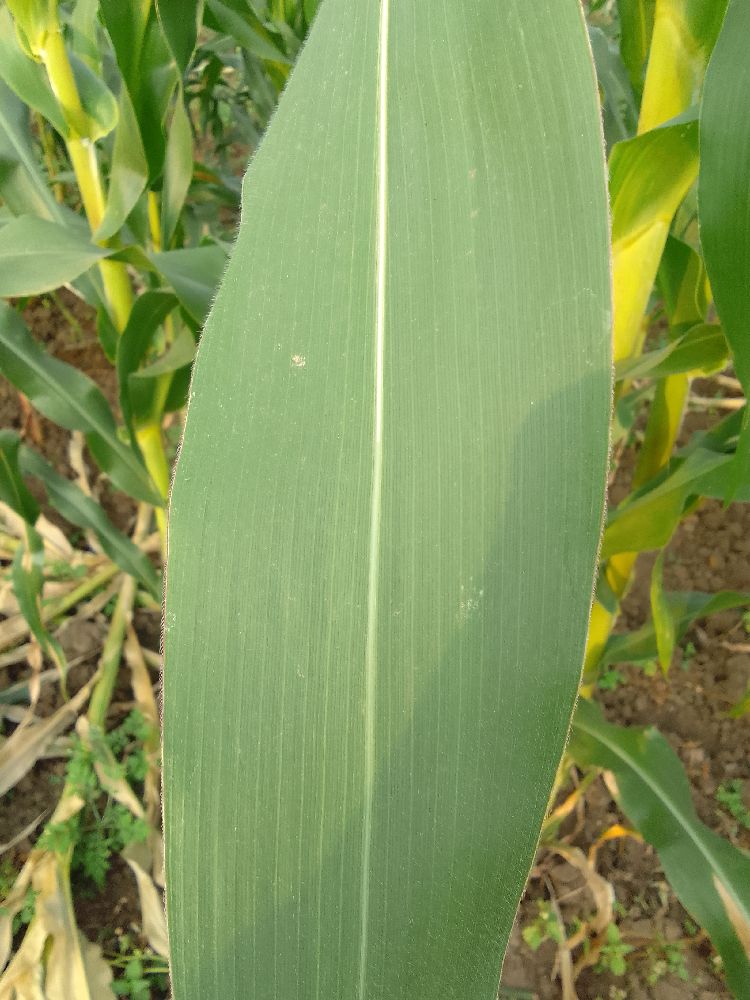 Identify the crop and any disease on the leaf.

maize, healthy
